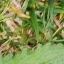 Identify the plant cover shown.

structured weed
